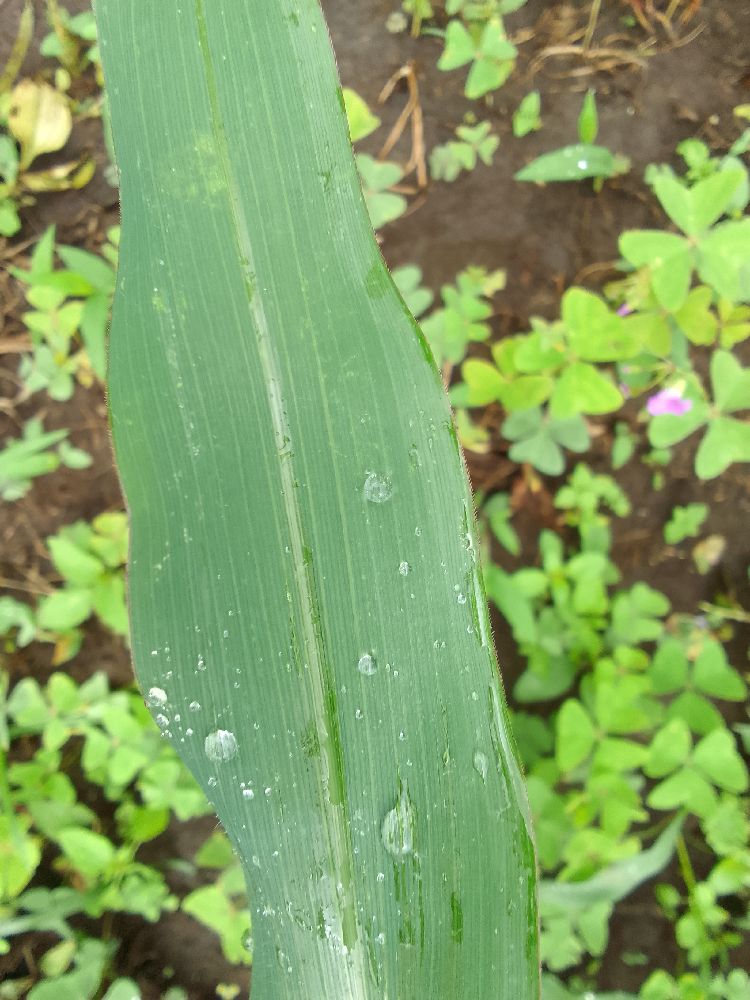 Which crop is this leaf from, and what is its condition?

maize, healthy
